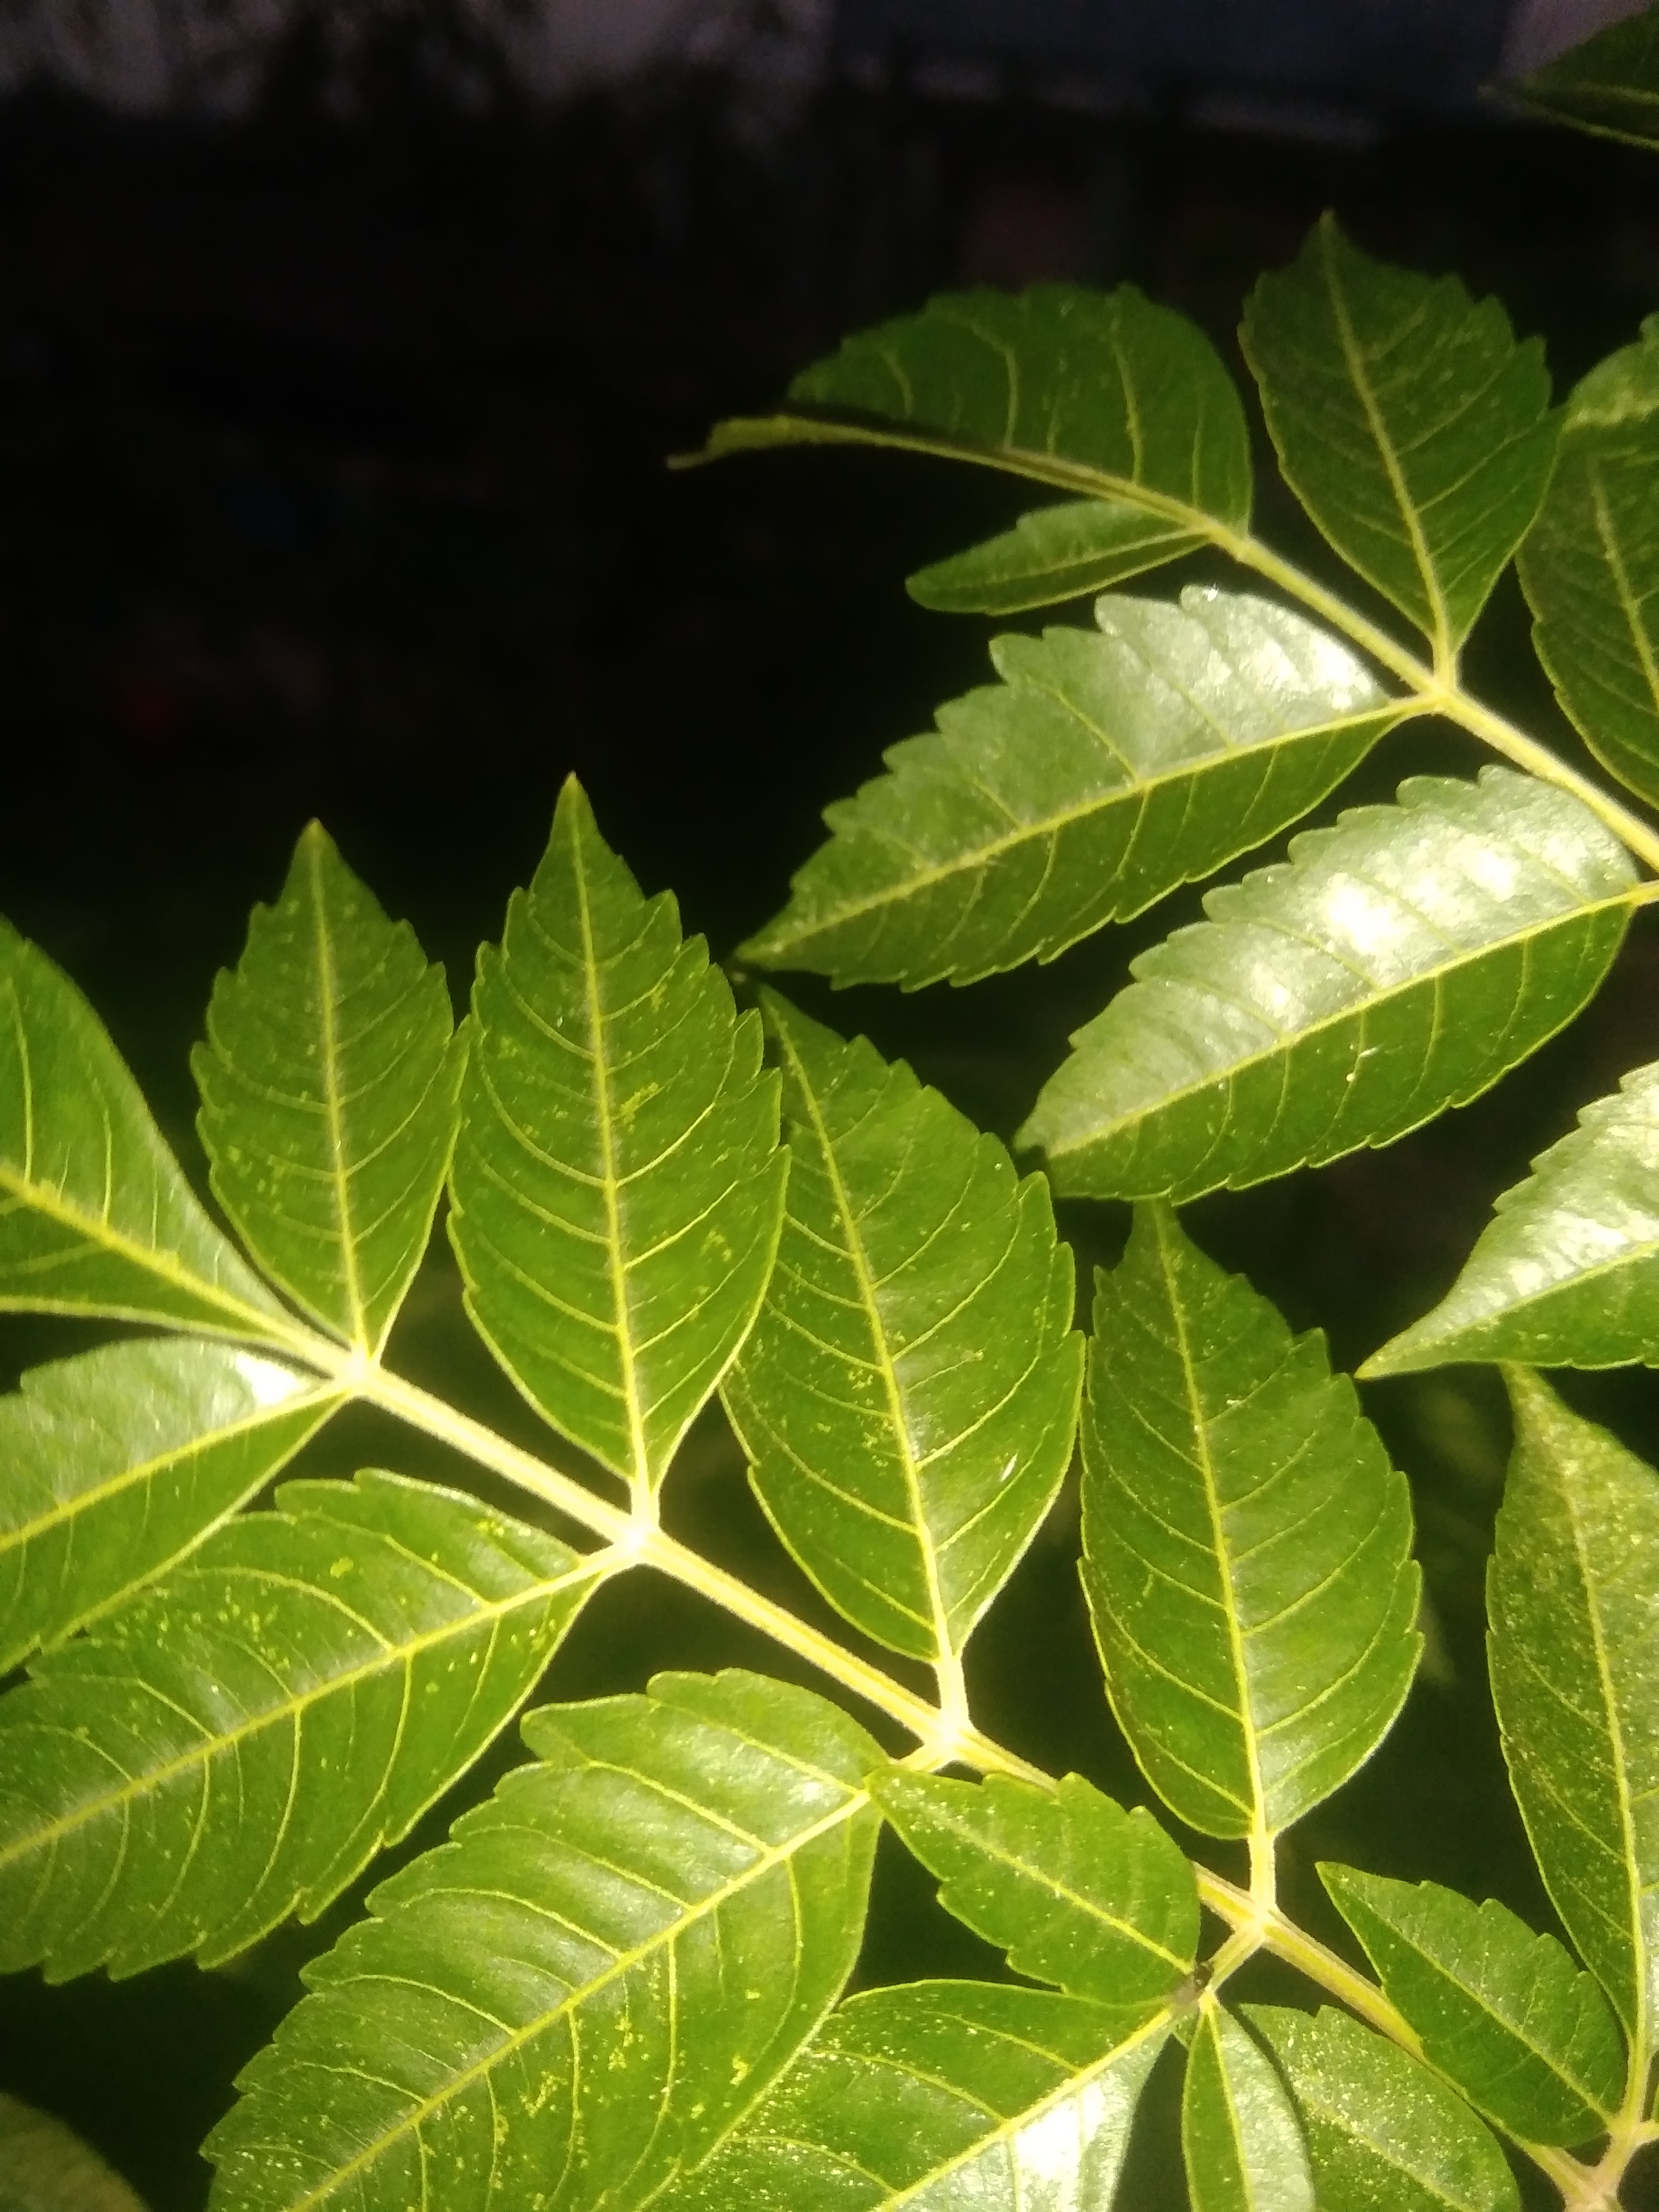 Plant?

neem
